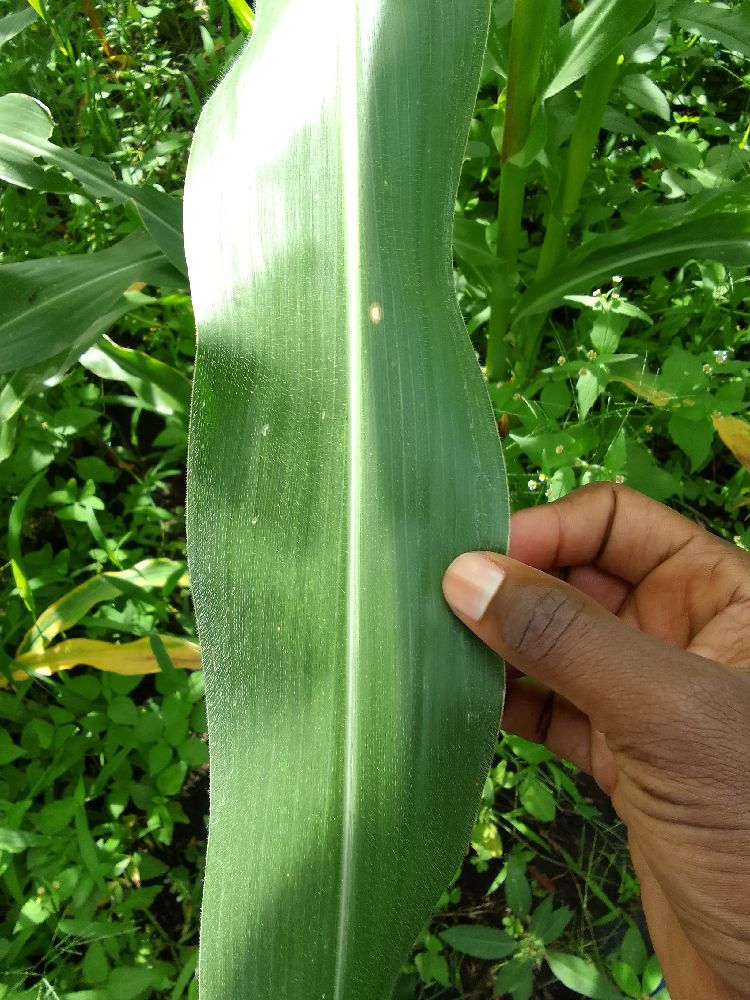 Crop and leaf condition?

maize, healthy
